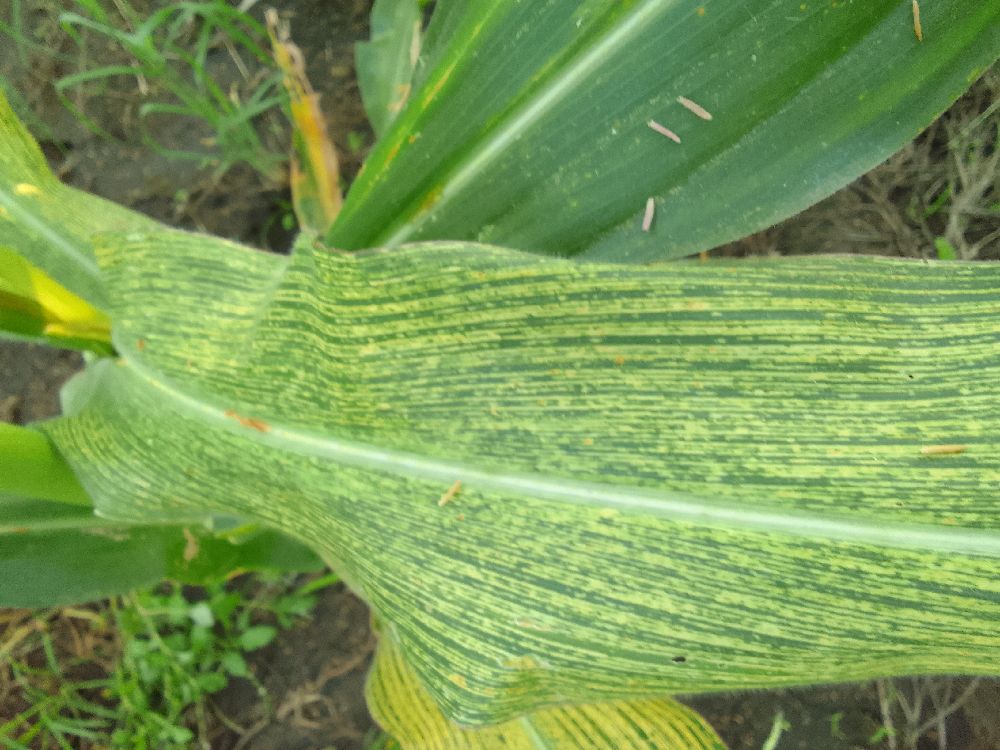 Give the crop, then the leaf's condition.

maize, maize streak virus
